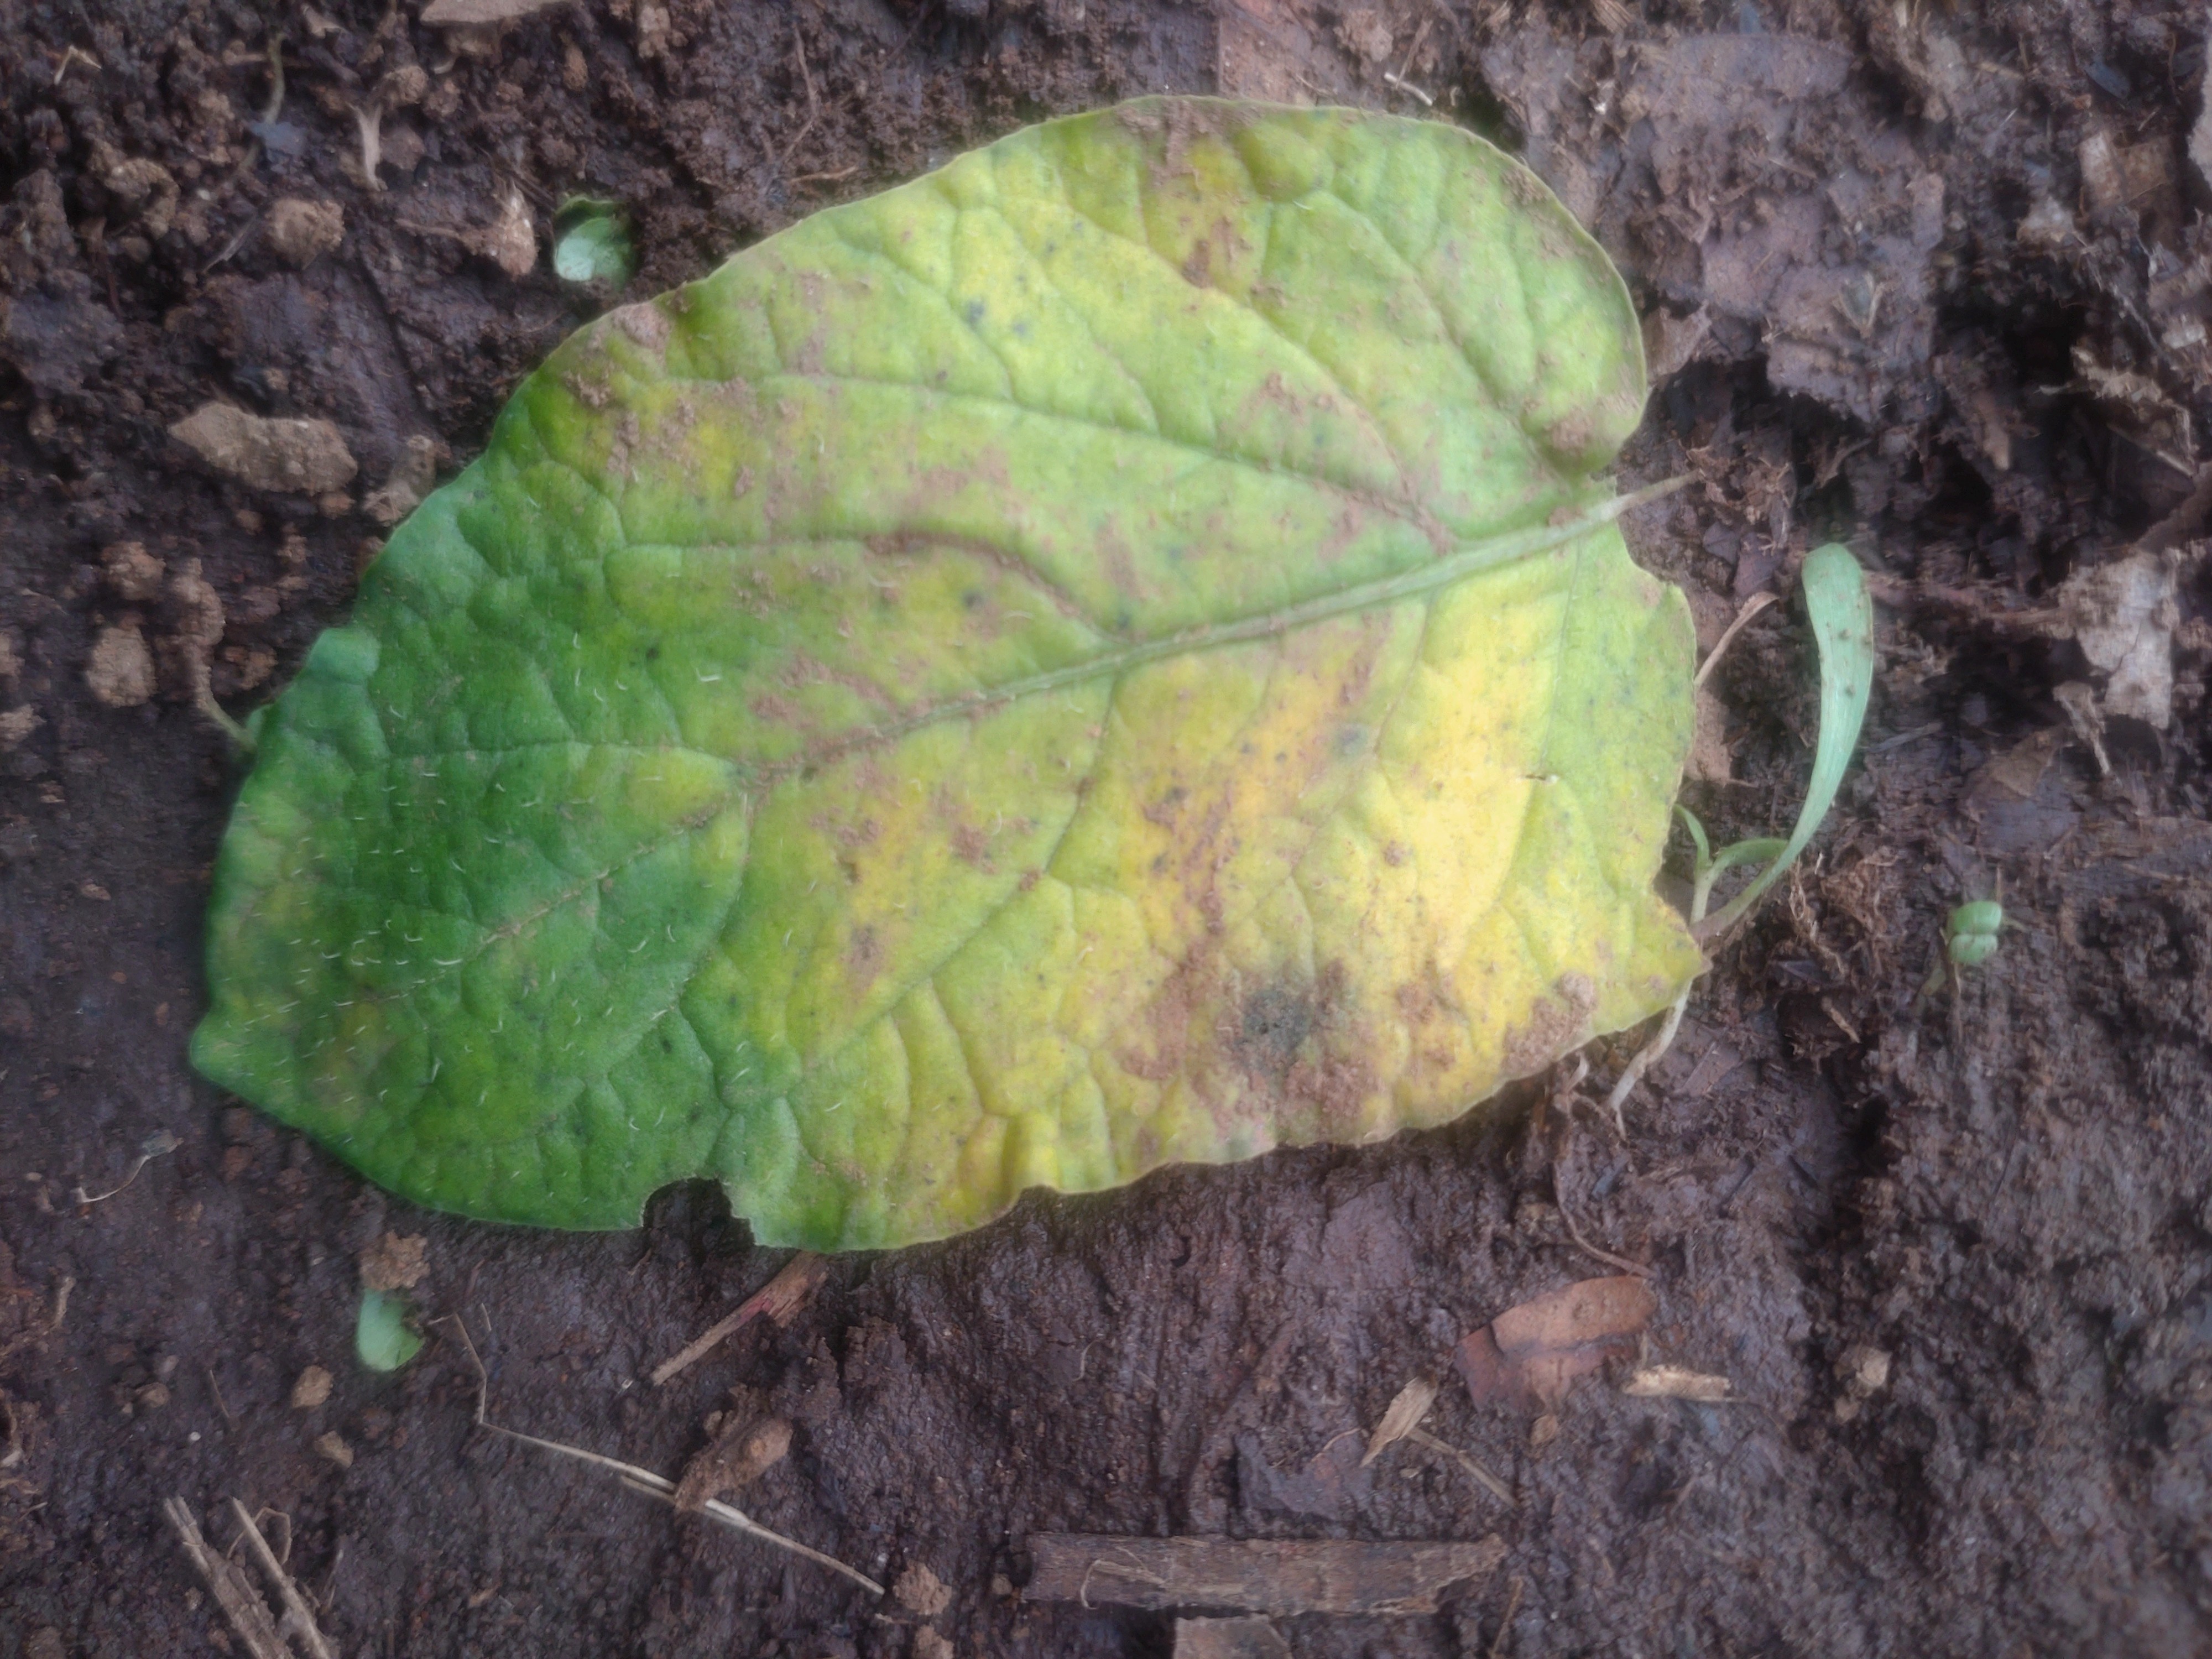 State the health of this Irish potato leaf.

late blight
